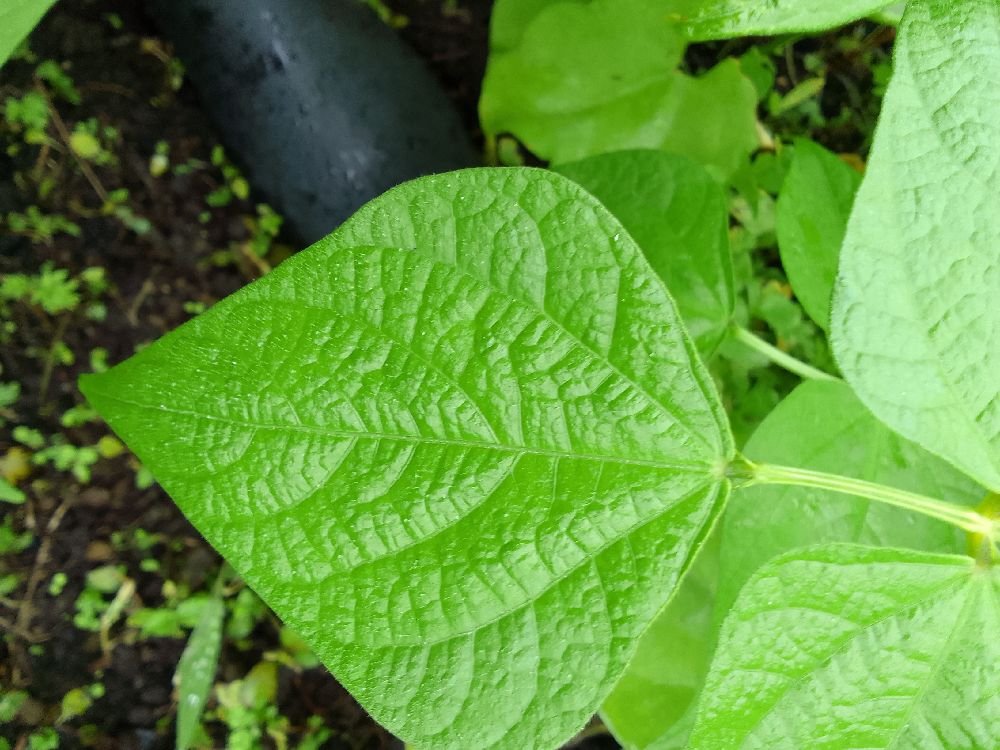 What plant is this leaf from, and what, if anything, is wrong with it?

common bean, healthy
